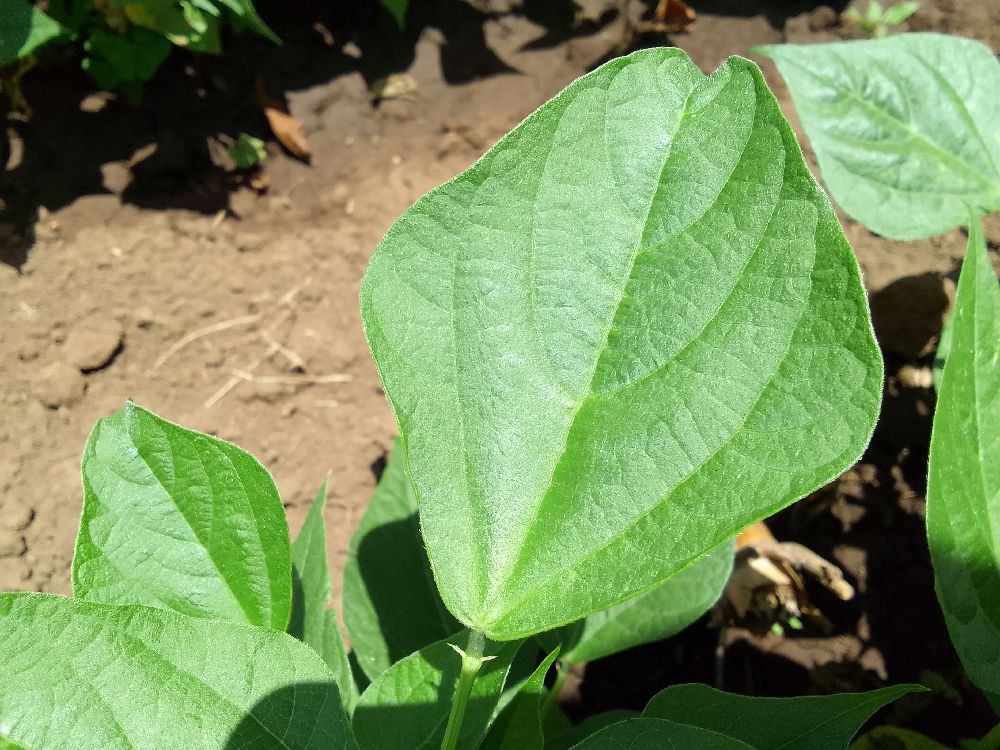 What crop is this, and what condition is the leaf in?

common bean, healthy
